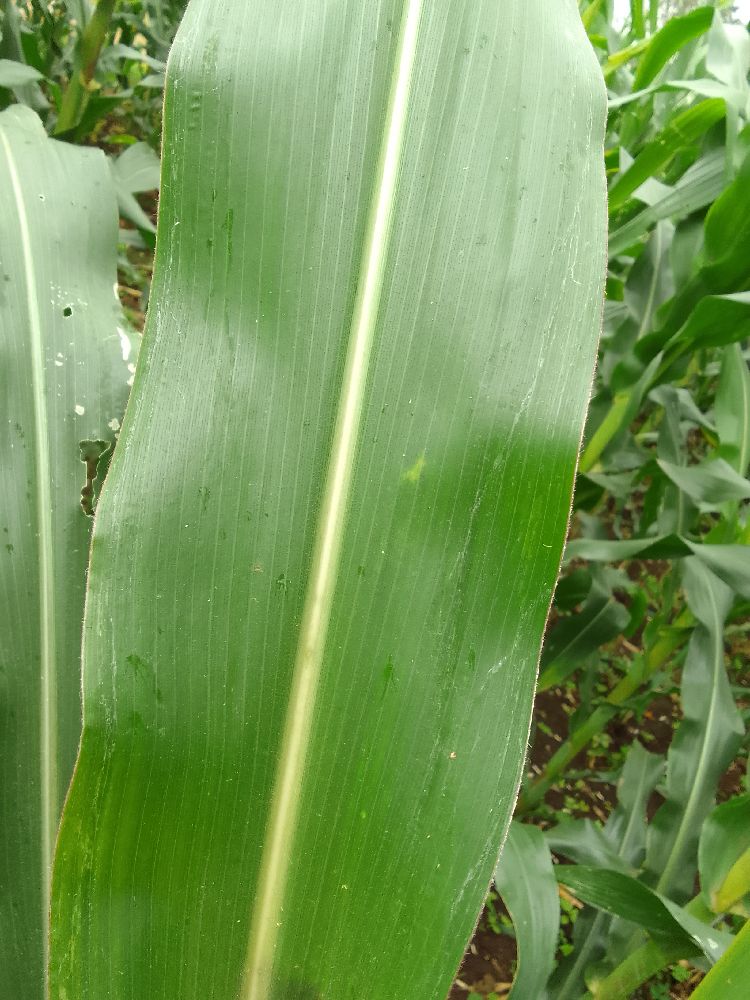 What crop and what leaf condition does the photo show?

maize, healthy
